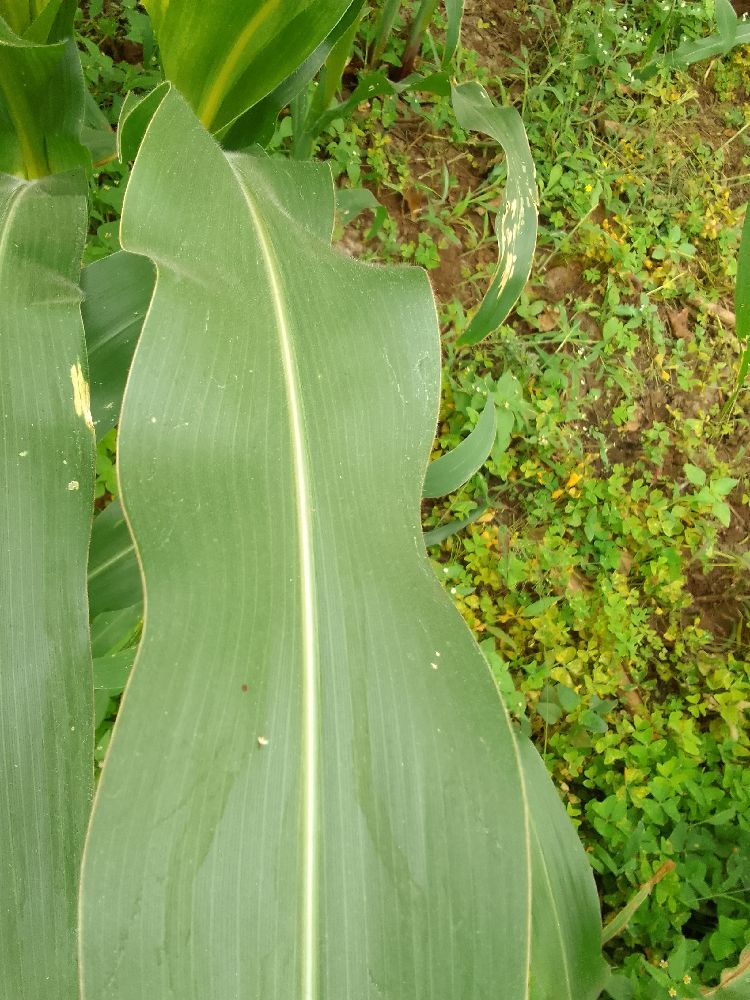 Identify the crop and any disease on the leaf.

maize, healthy
